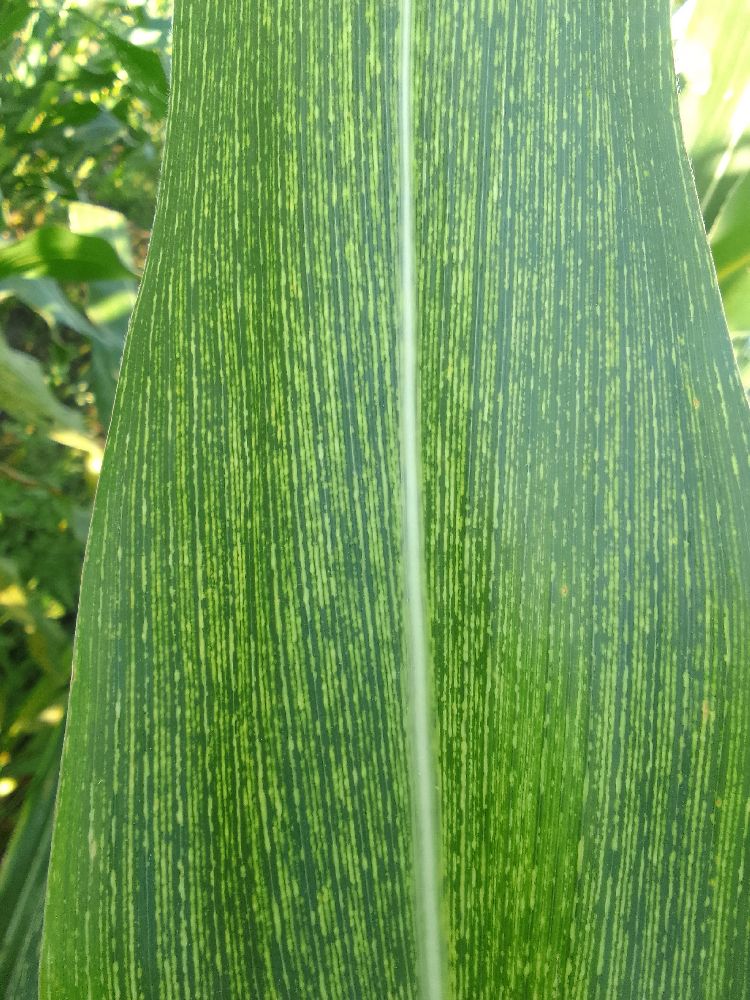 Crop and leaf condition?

maize, maize streak virus
